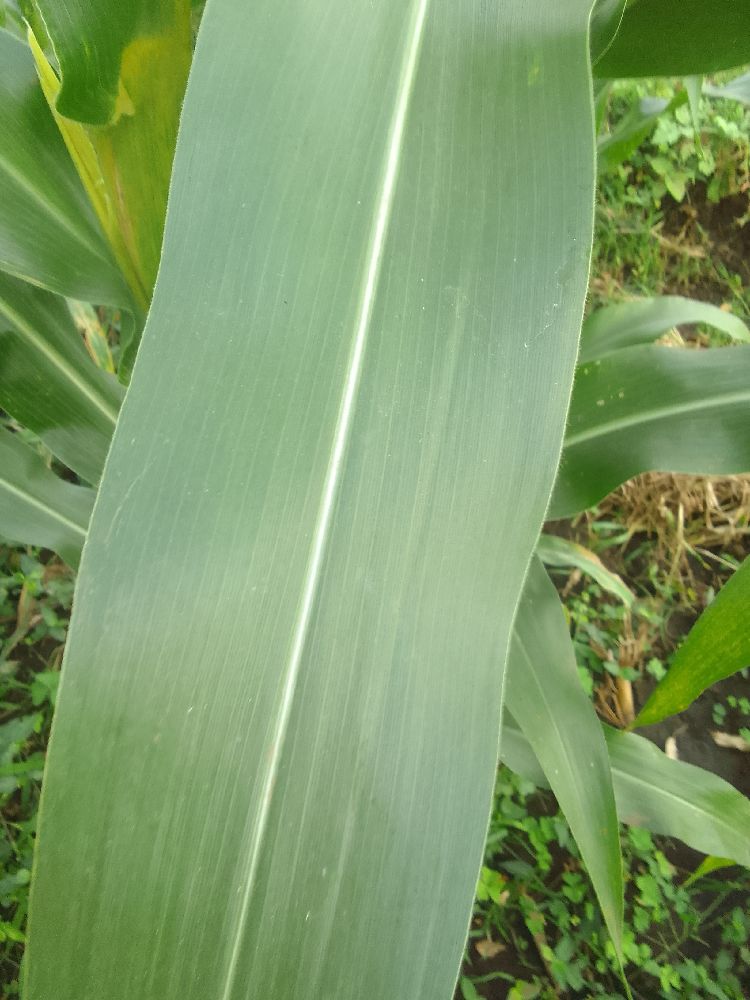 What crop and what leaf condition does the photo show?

maize, healthy
